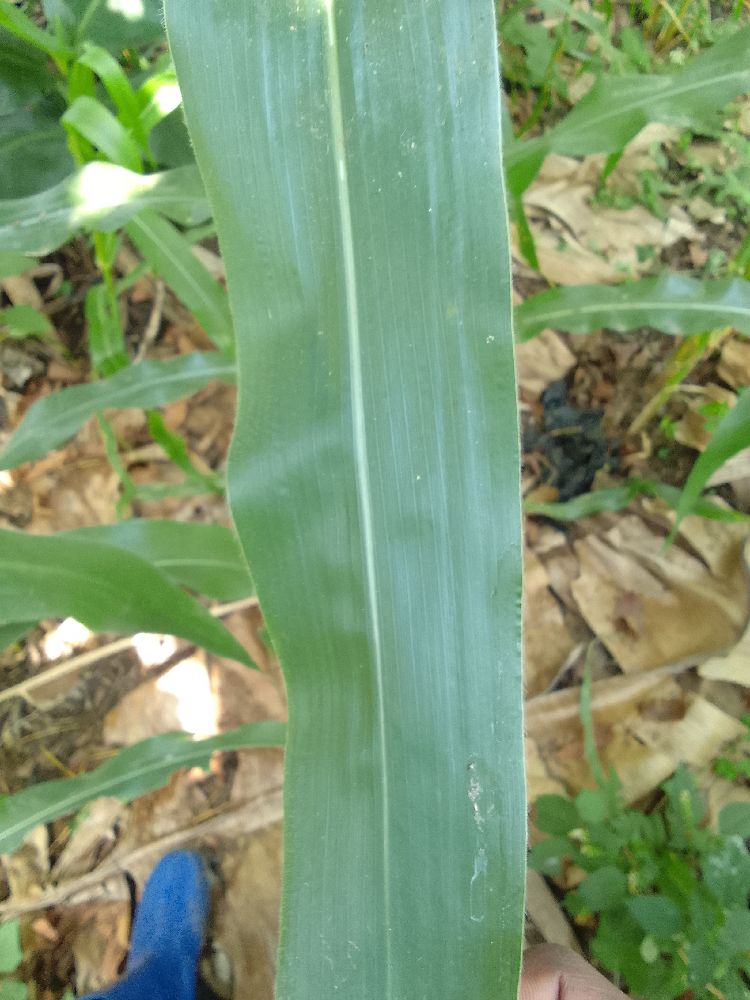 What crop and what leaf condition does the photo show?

maize, healthy
